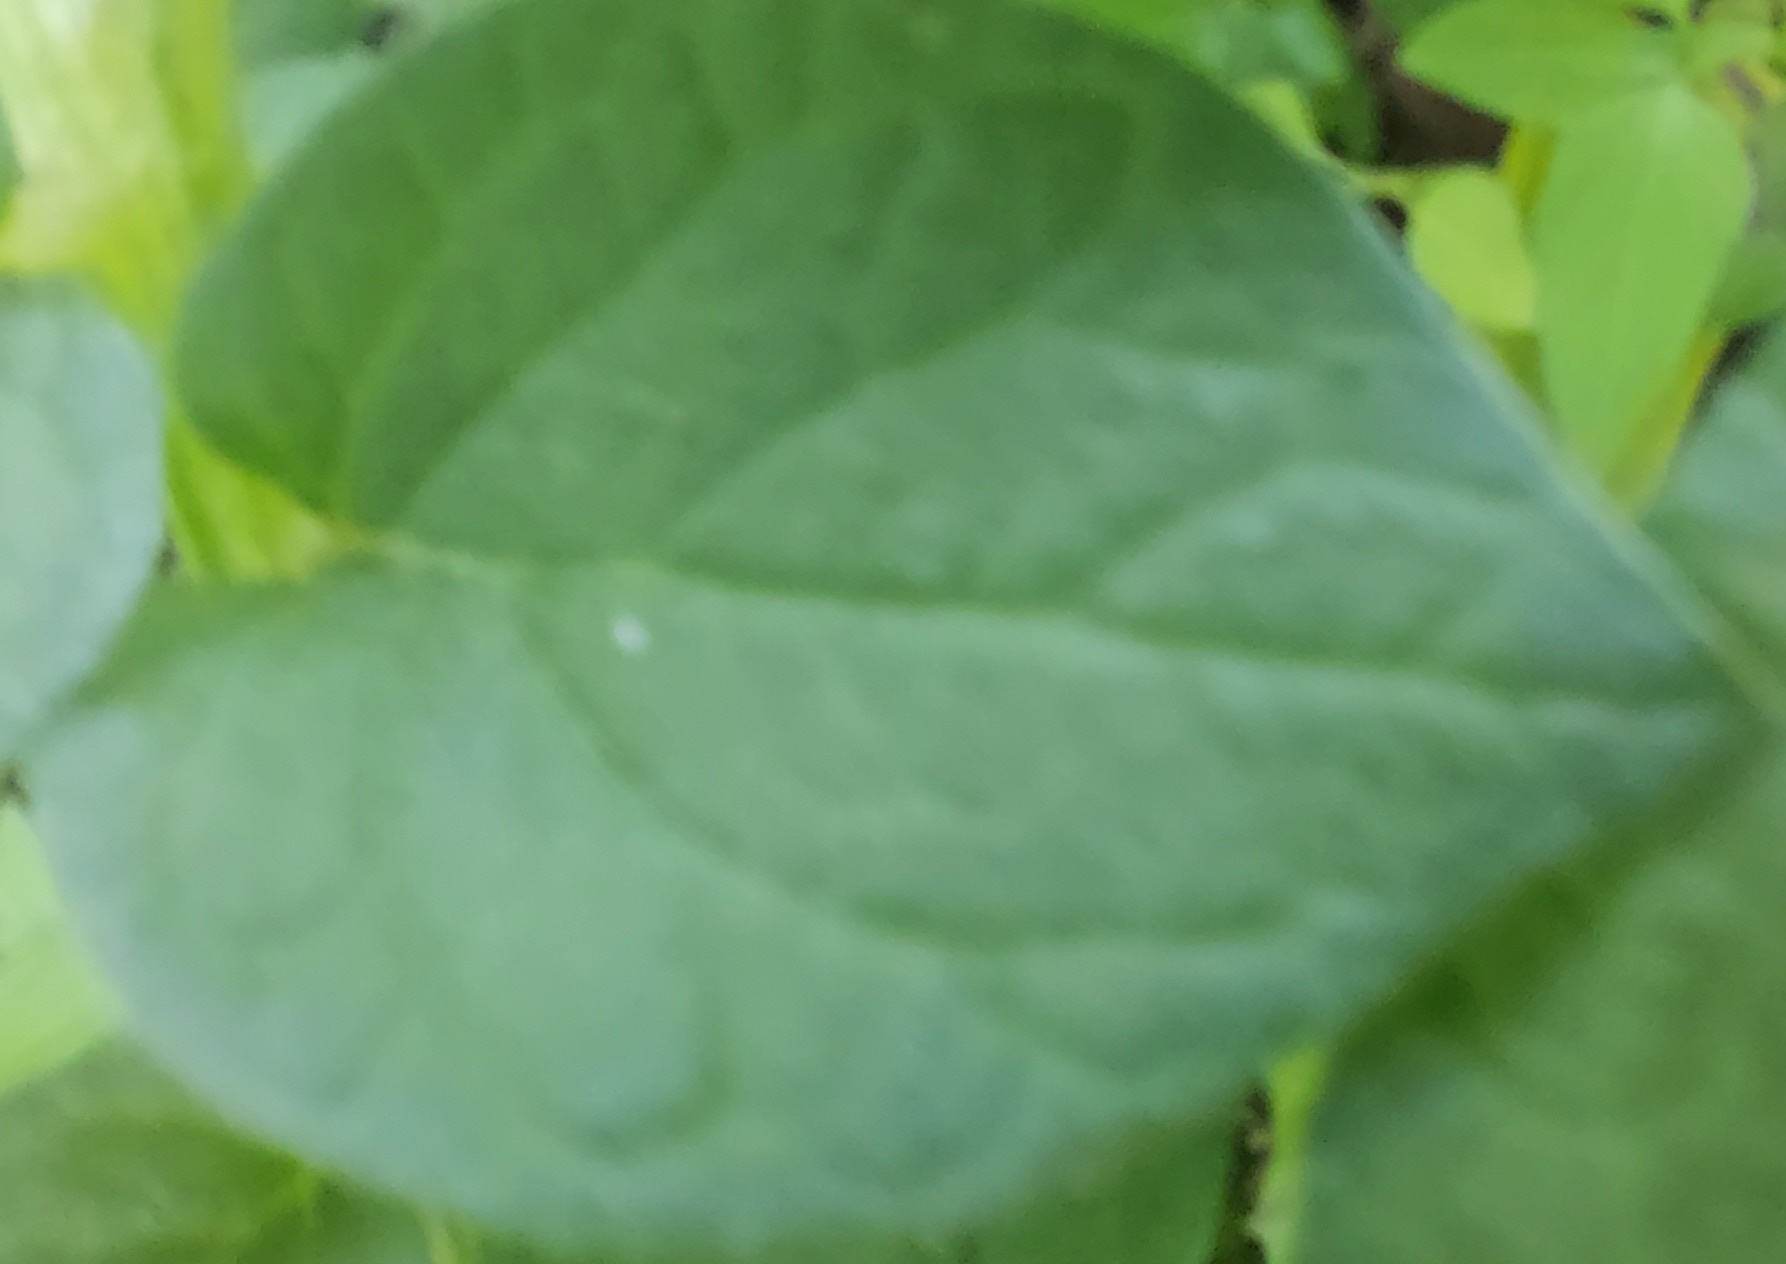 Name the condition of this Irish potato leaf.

healthy
